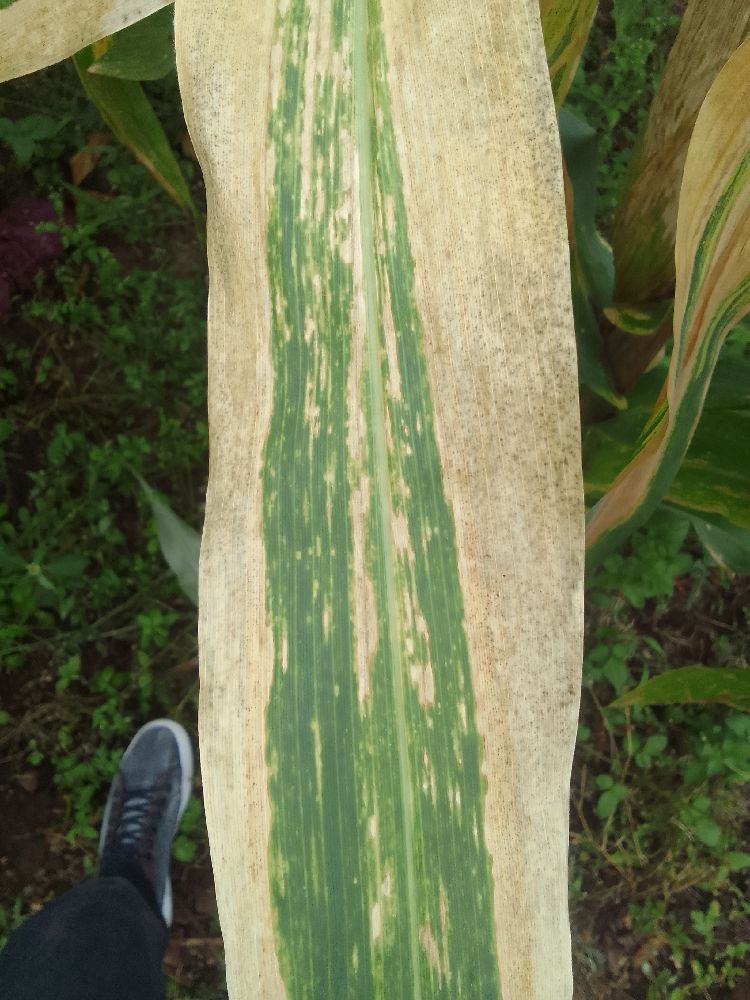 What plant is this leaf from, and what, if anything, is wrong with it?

maize, maize lethal necrosis
